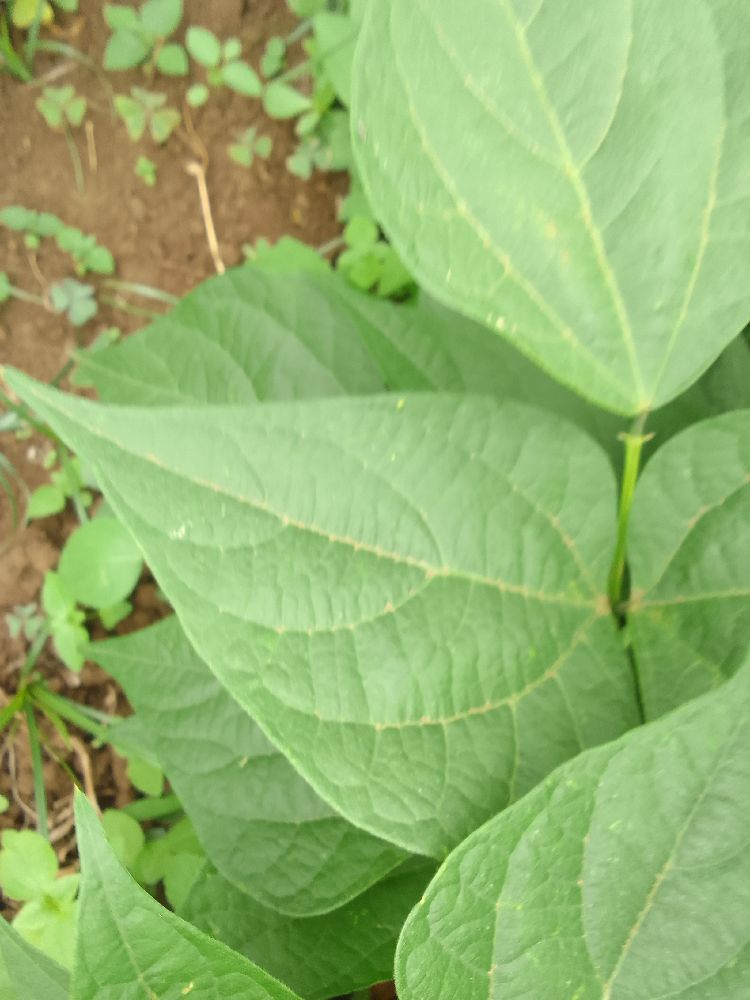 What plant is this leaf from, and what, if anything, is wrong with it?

common bean, healthy
